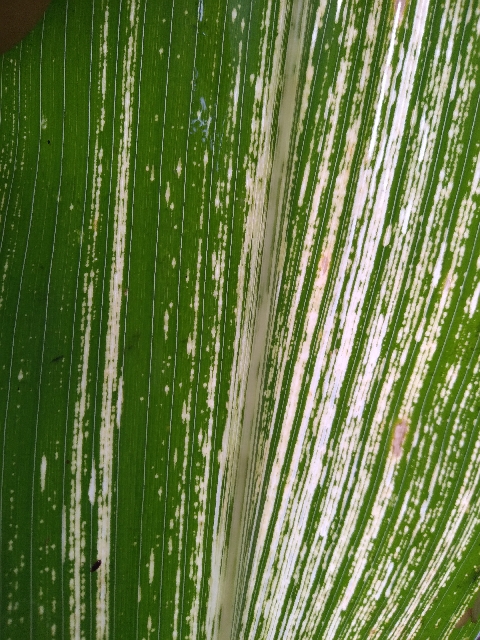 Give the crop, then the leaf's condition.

maize, maize streak virus
